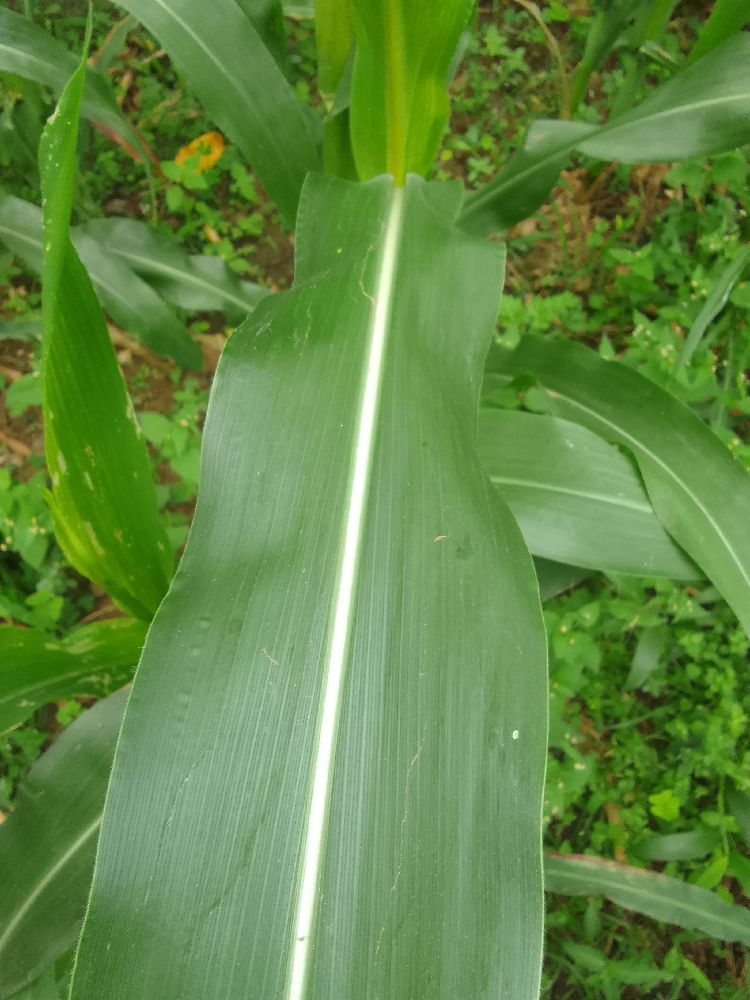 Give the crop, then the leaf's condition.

maize, healthy
